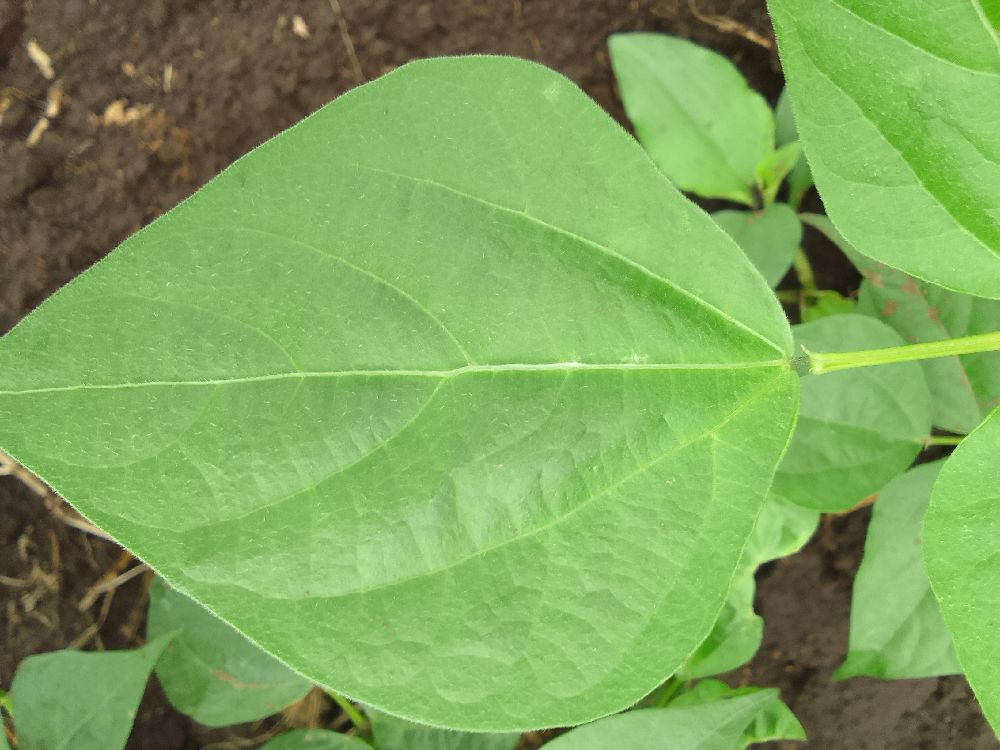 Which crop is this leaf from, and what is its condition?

common bean, healthy
